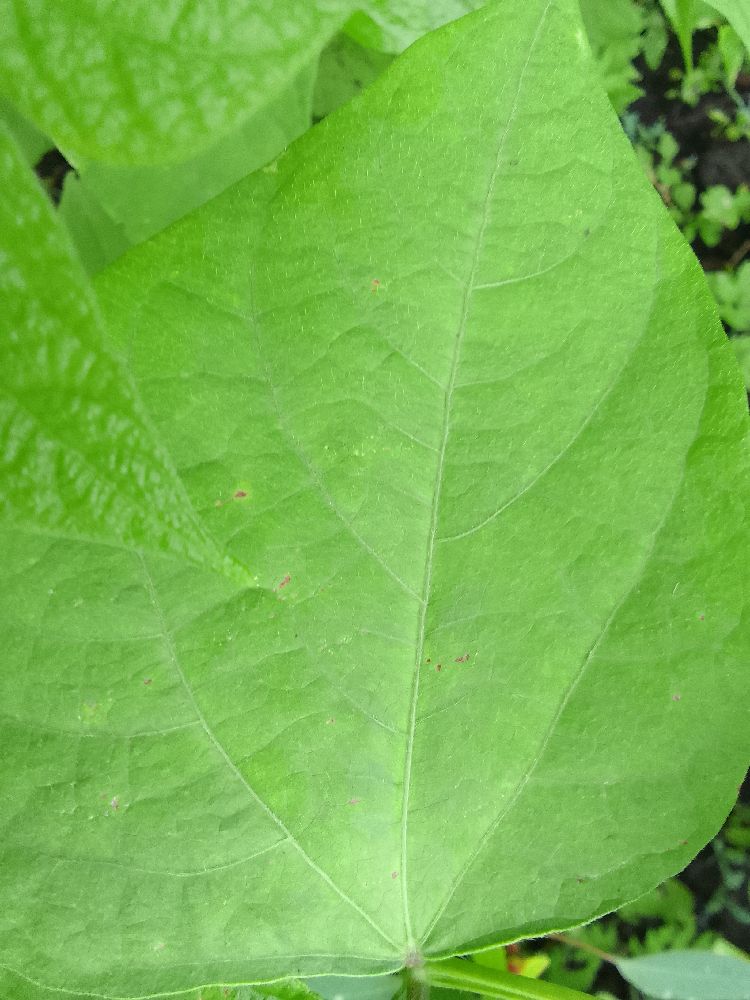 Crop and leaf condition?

common bean, healthy
